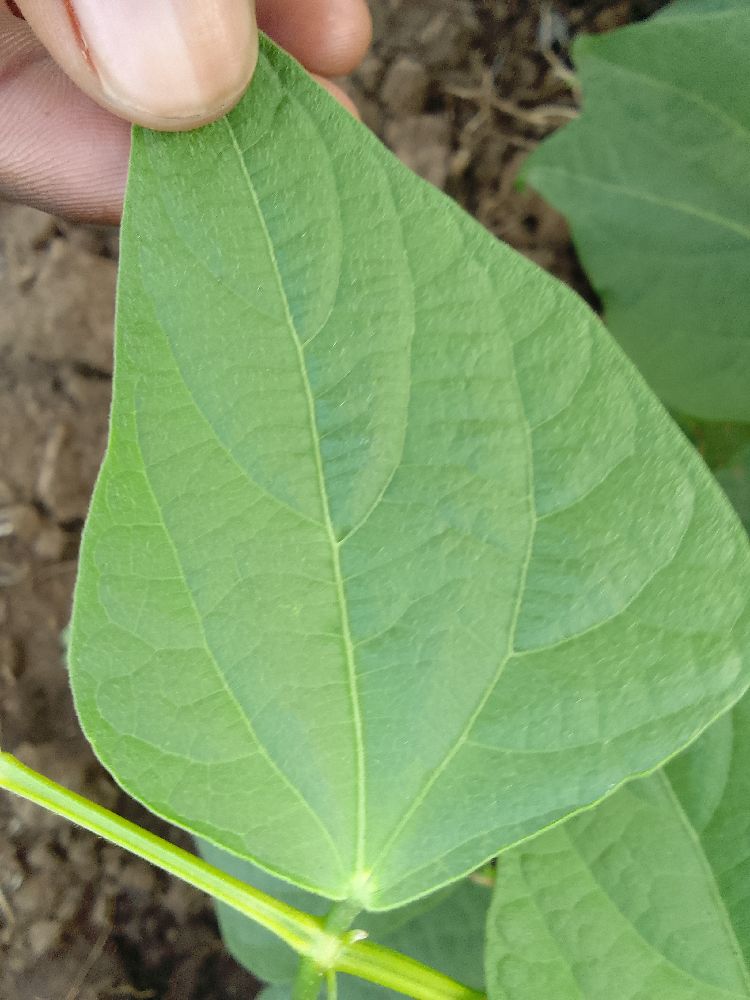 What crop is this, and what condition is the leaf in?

common bean, healthy
